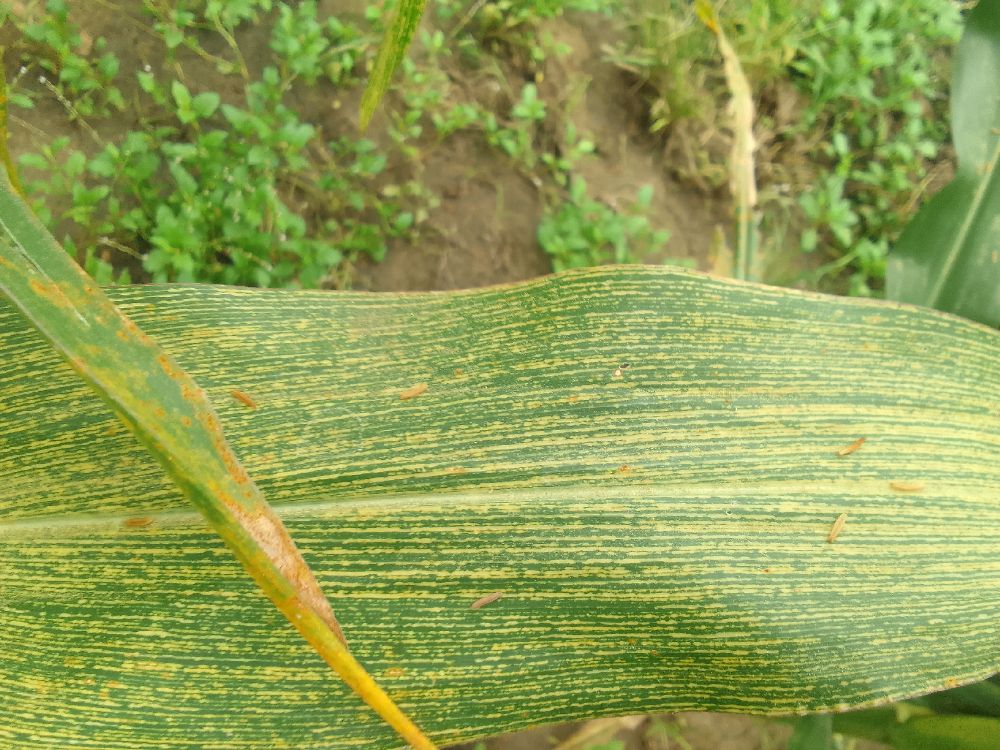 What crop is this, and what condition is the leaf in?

maize, maize streak virus
